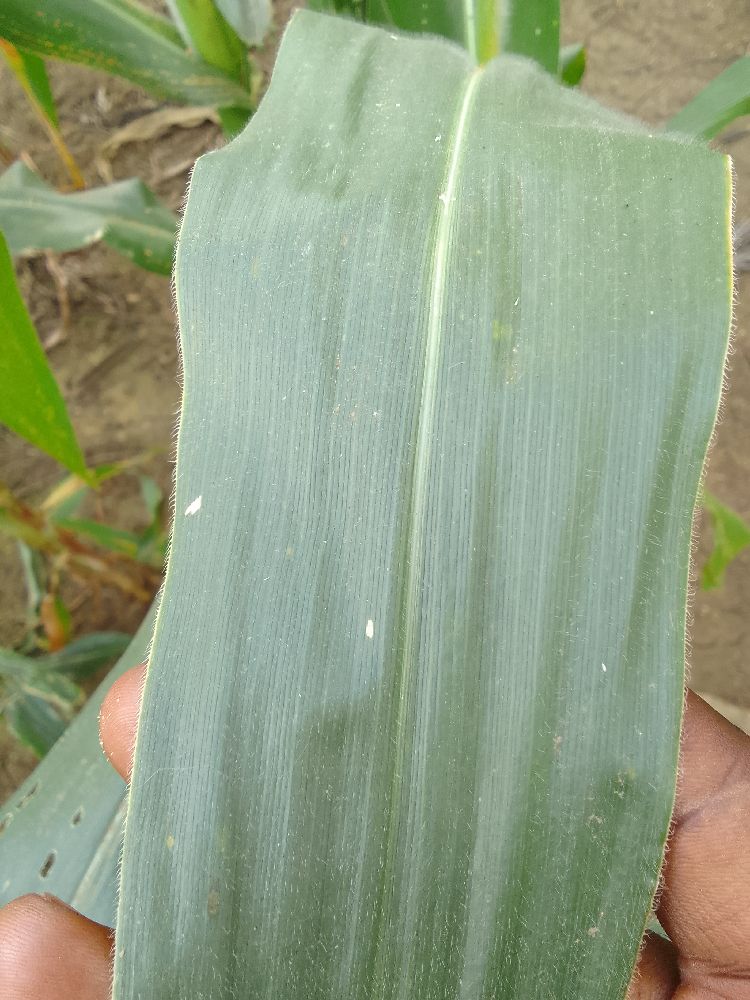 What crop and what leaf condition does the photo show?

maize, healthy
